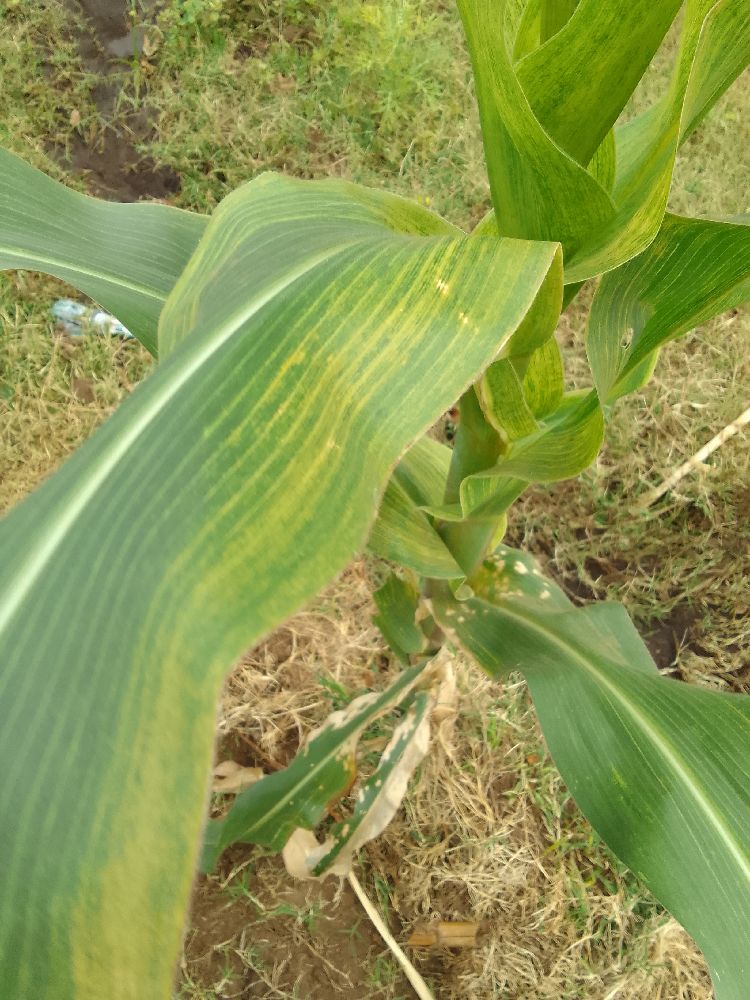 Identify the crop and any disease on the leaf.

maize, maize lethal necrosis
